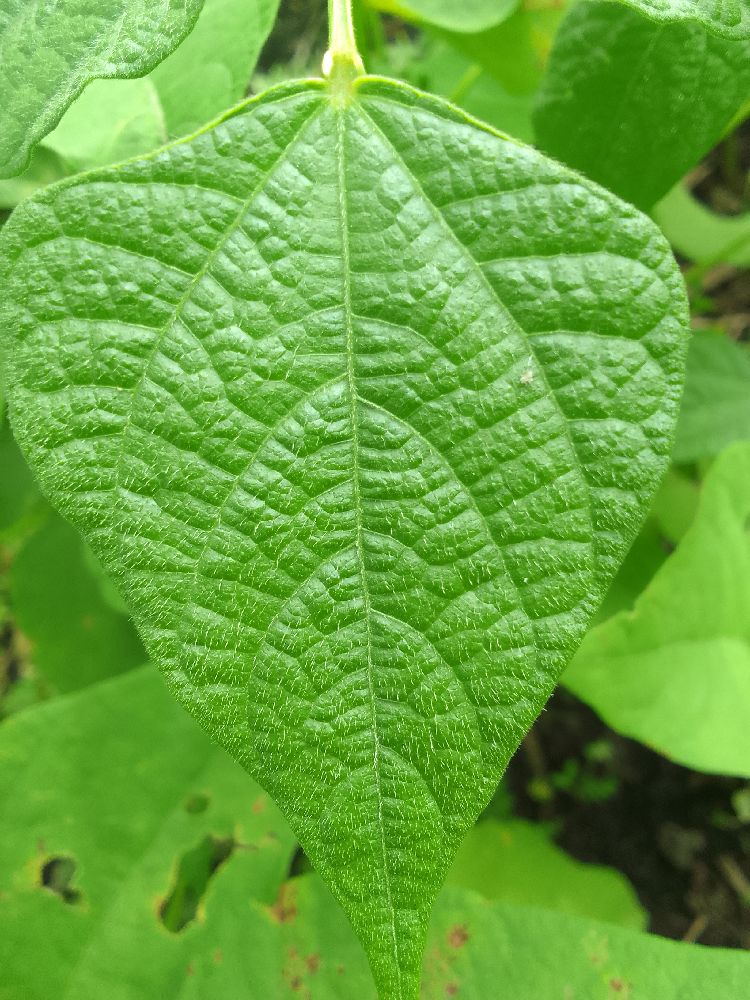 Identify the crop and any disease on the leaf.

common bean, healthy
